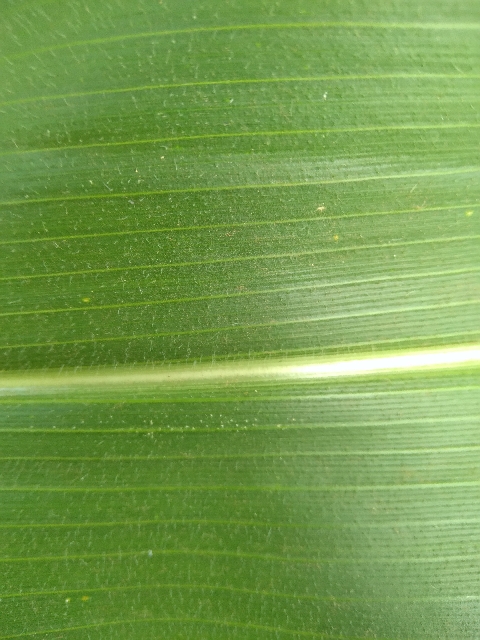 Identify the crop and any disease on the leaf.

maize, healthy
